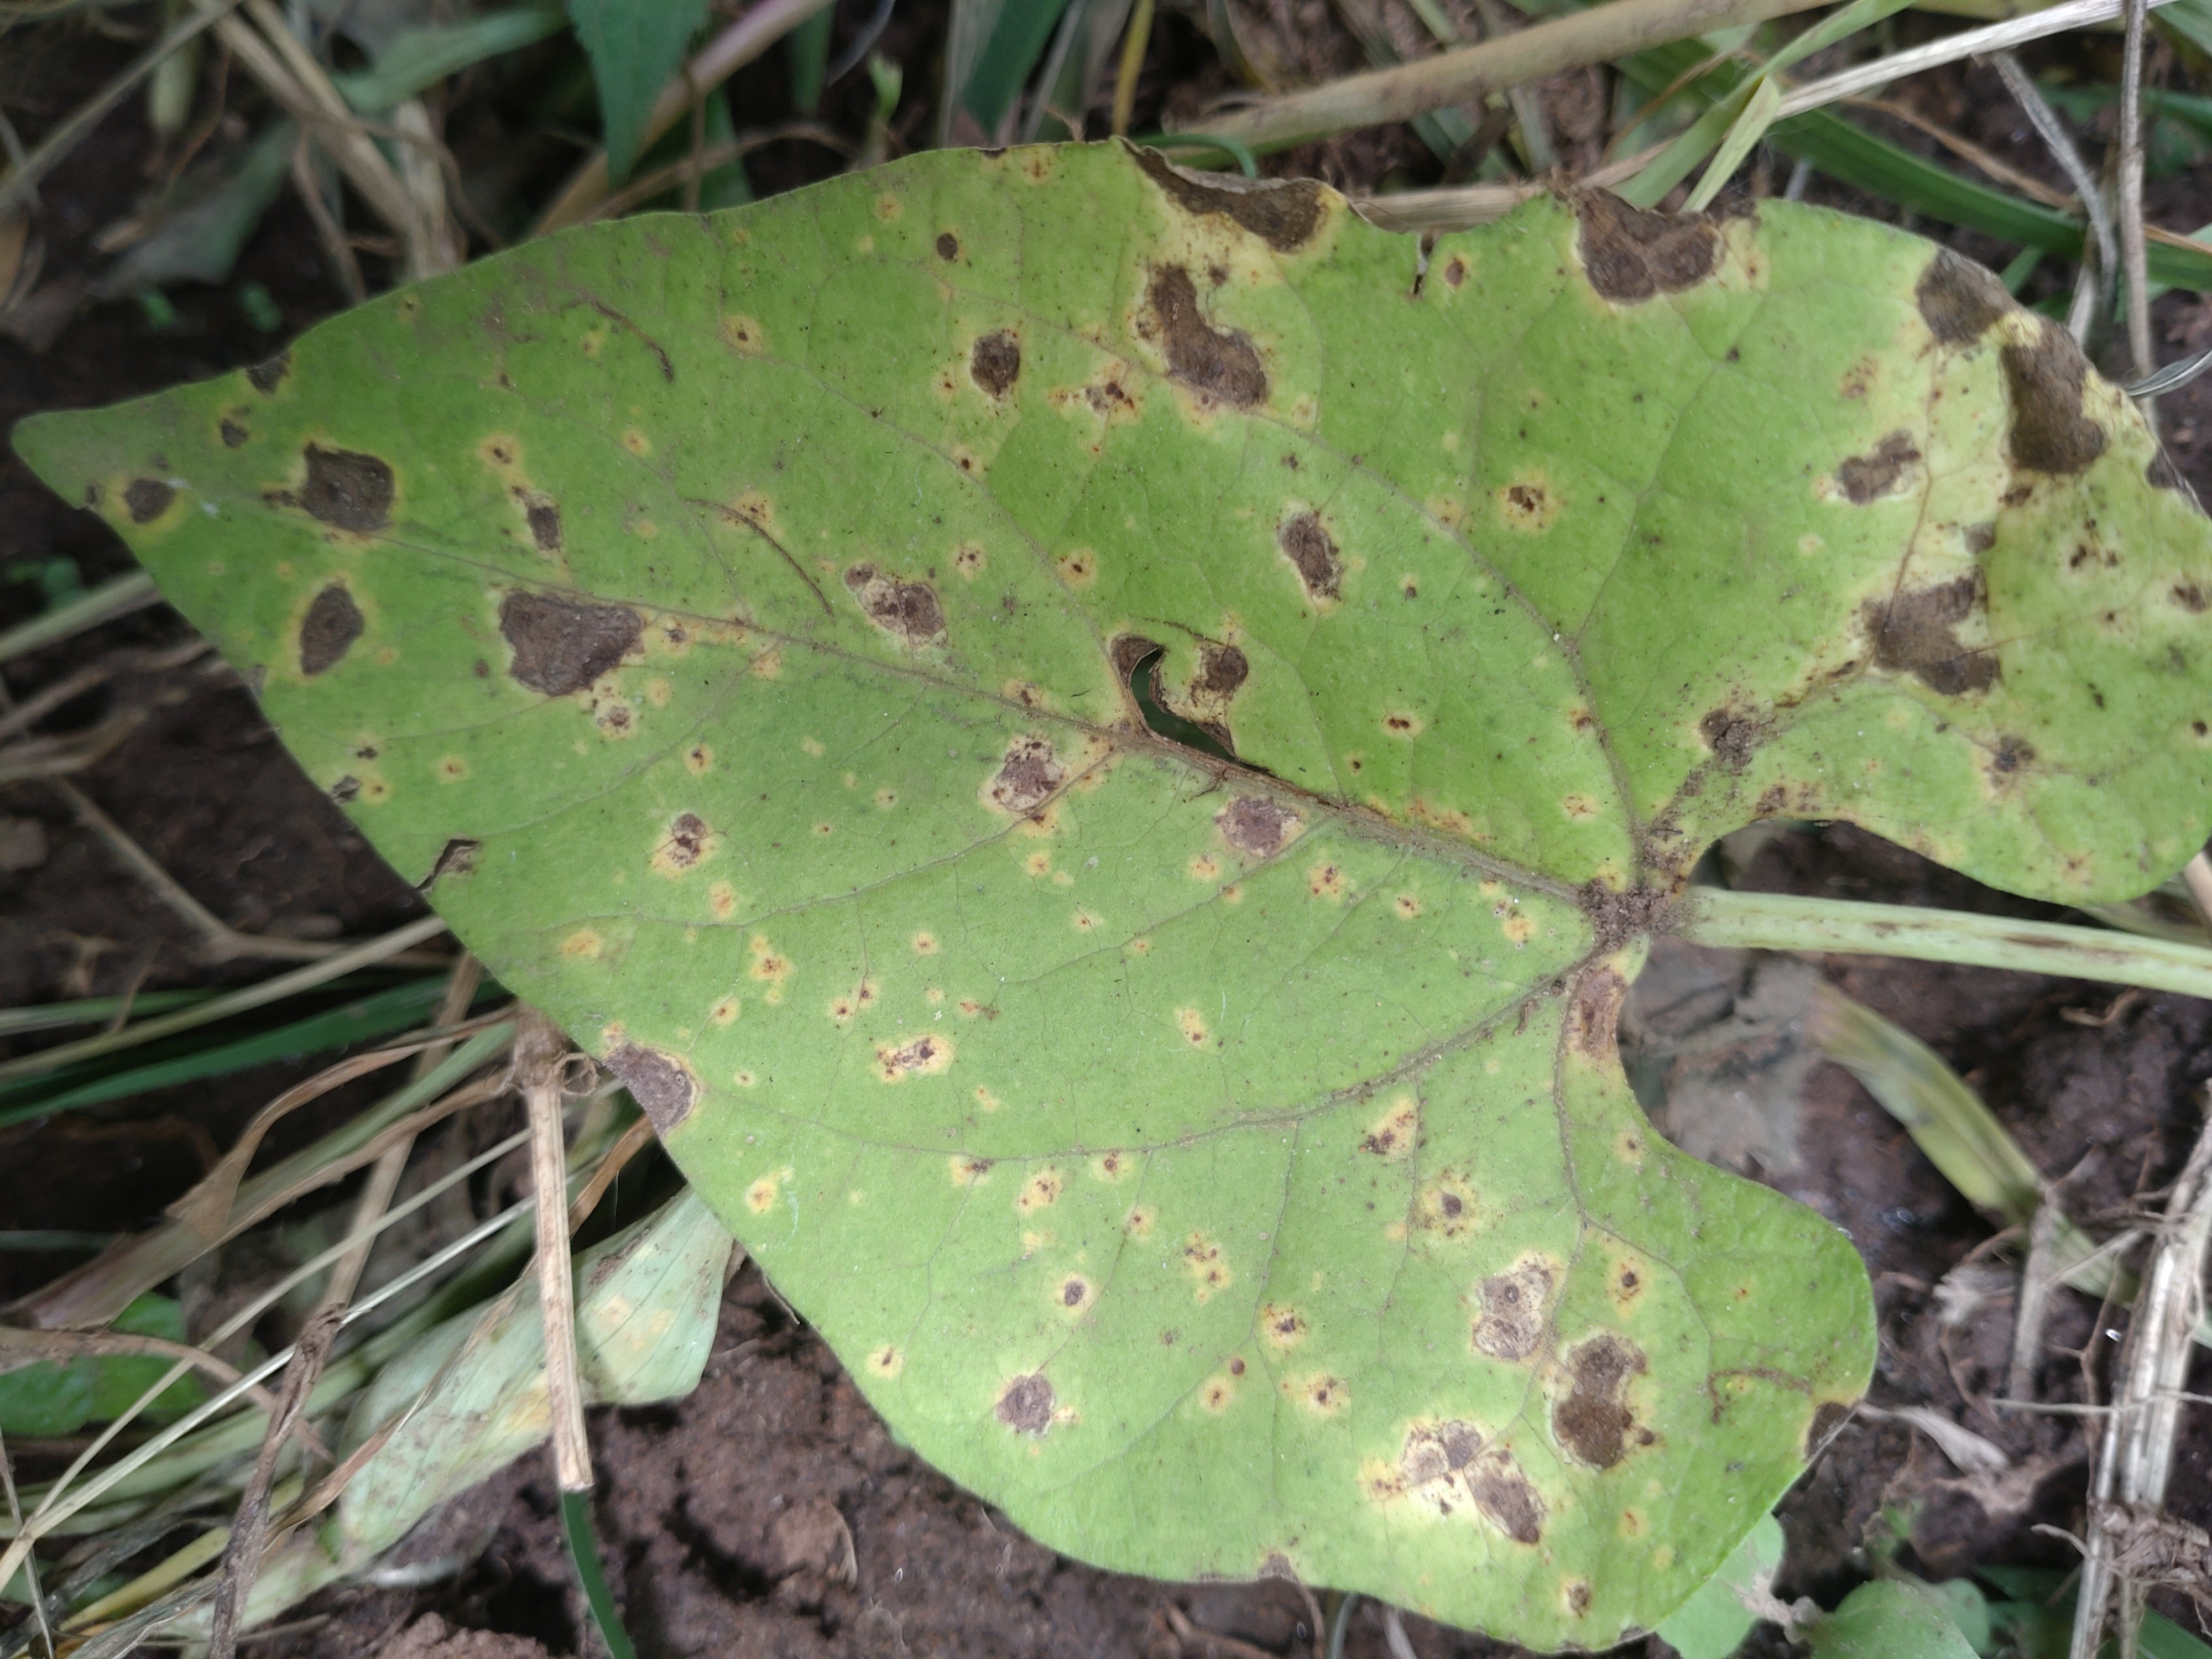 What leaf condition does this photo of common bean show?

rust
